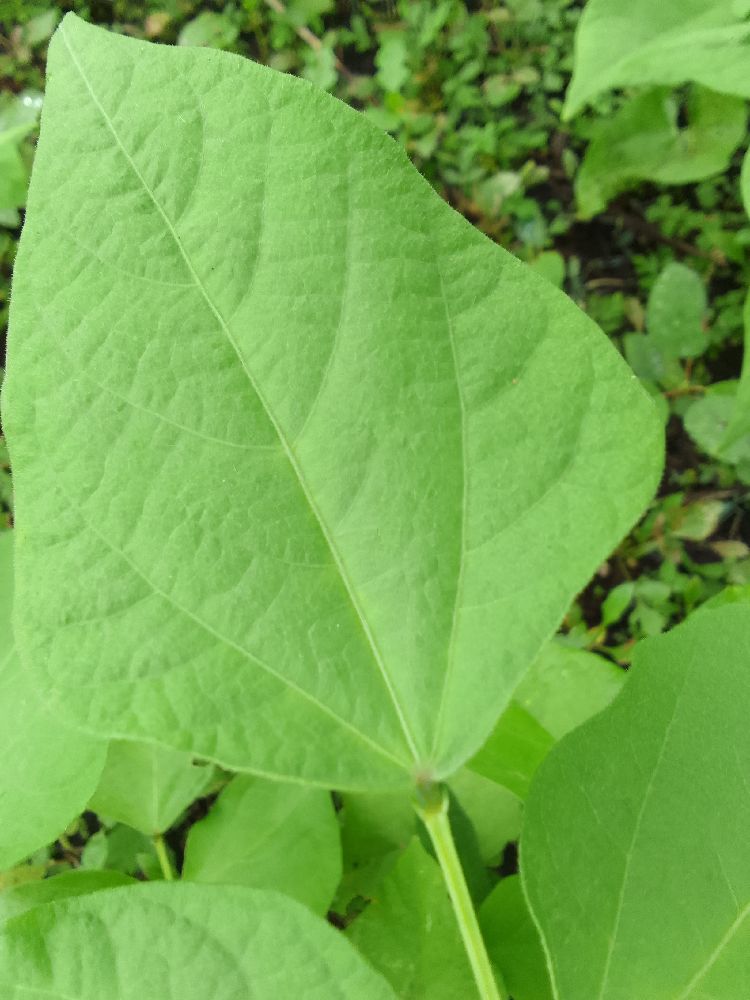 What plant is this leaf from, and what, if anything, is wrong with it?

common bean, healthy
